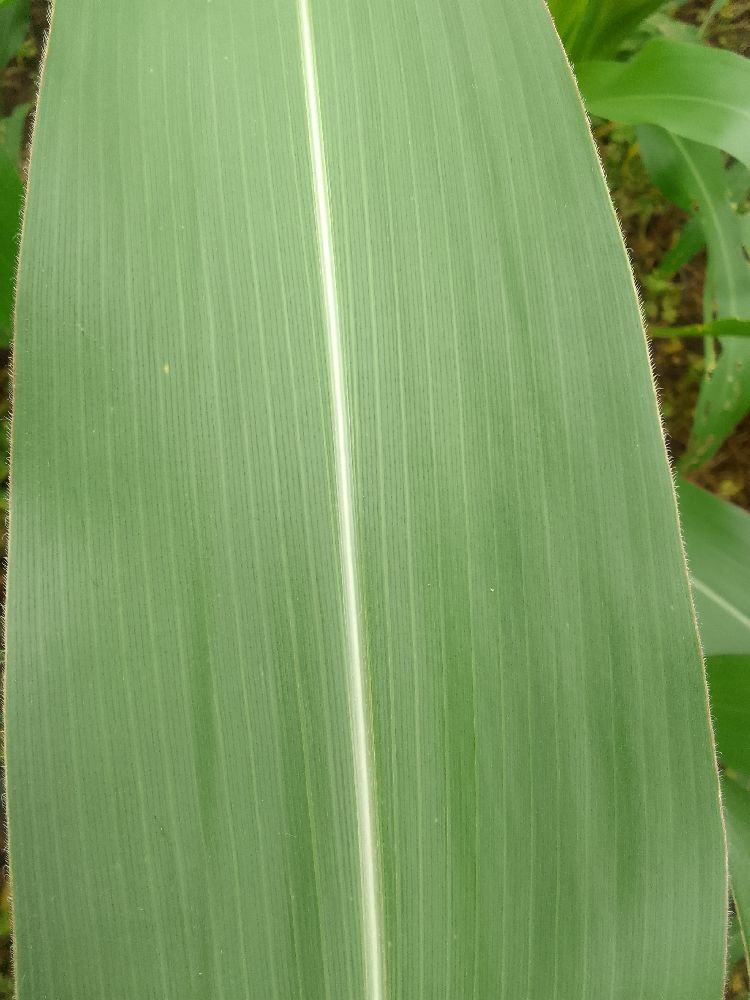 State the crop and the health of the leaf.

maize, healthy
